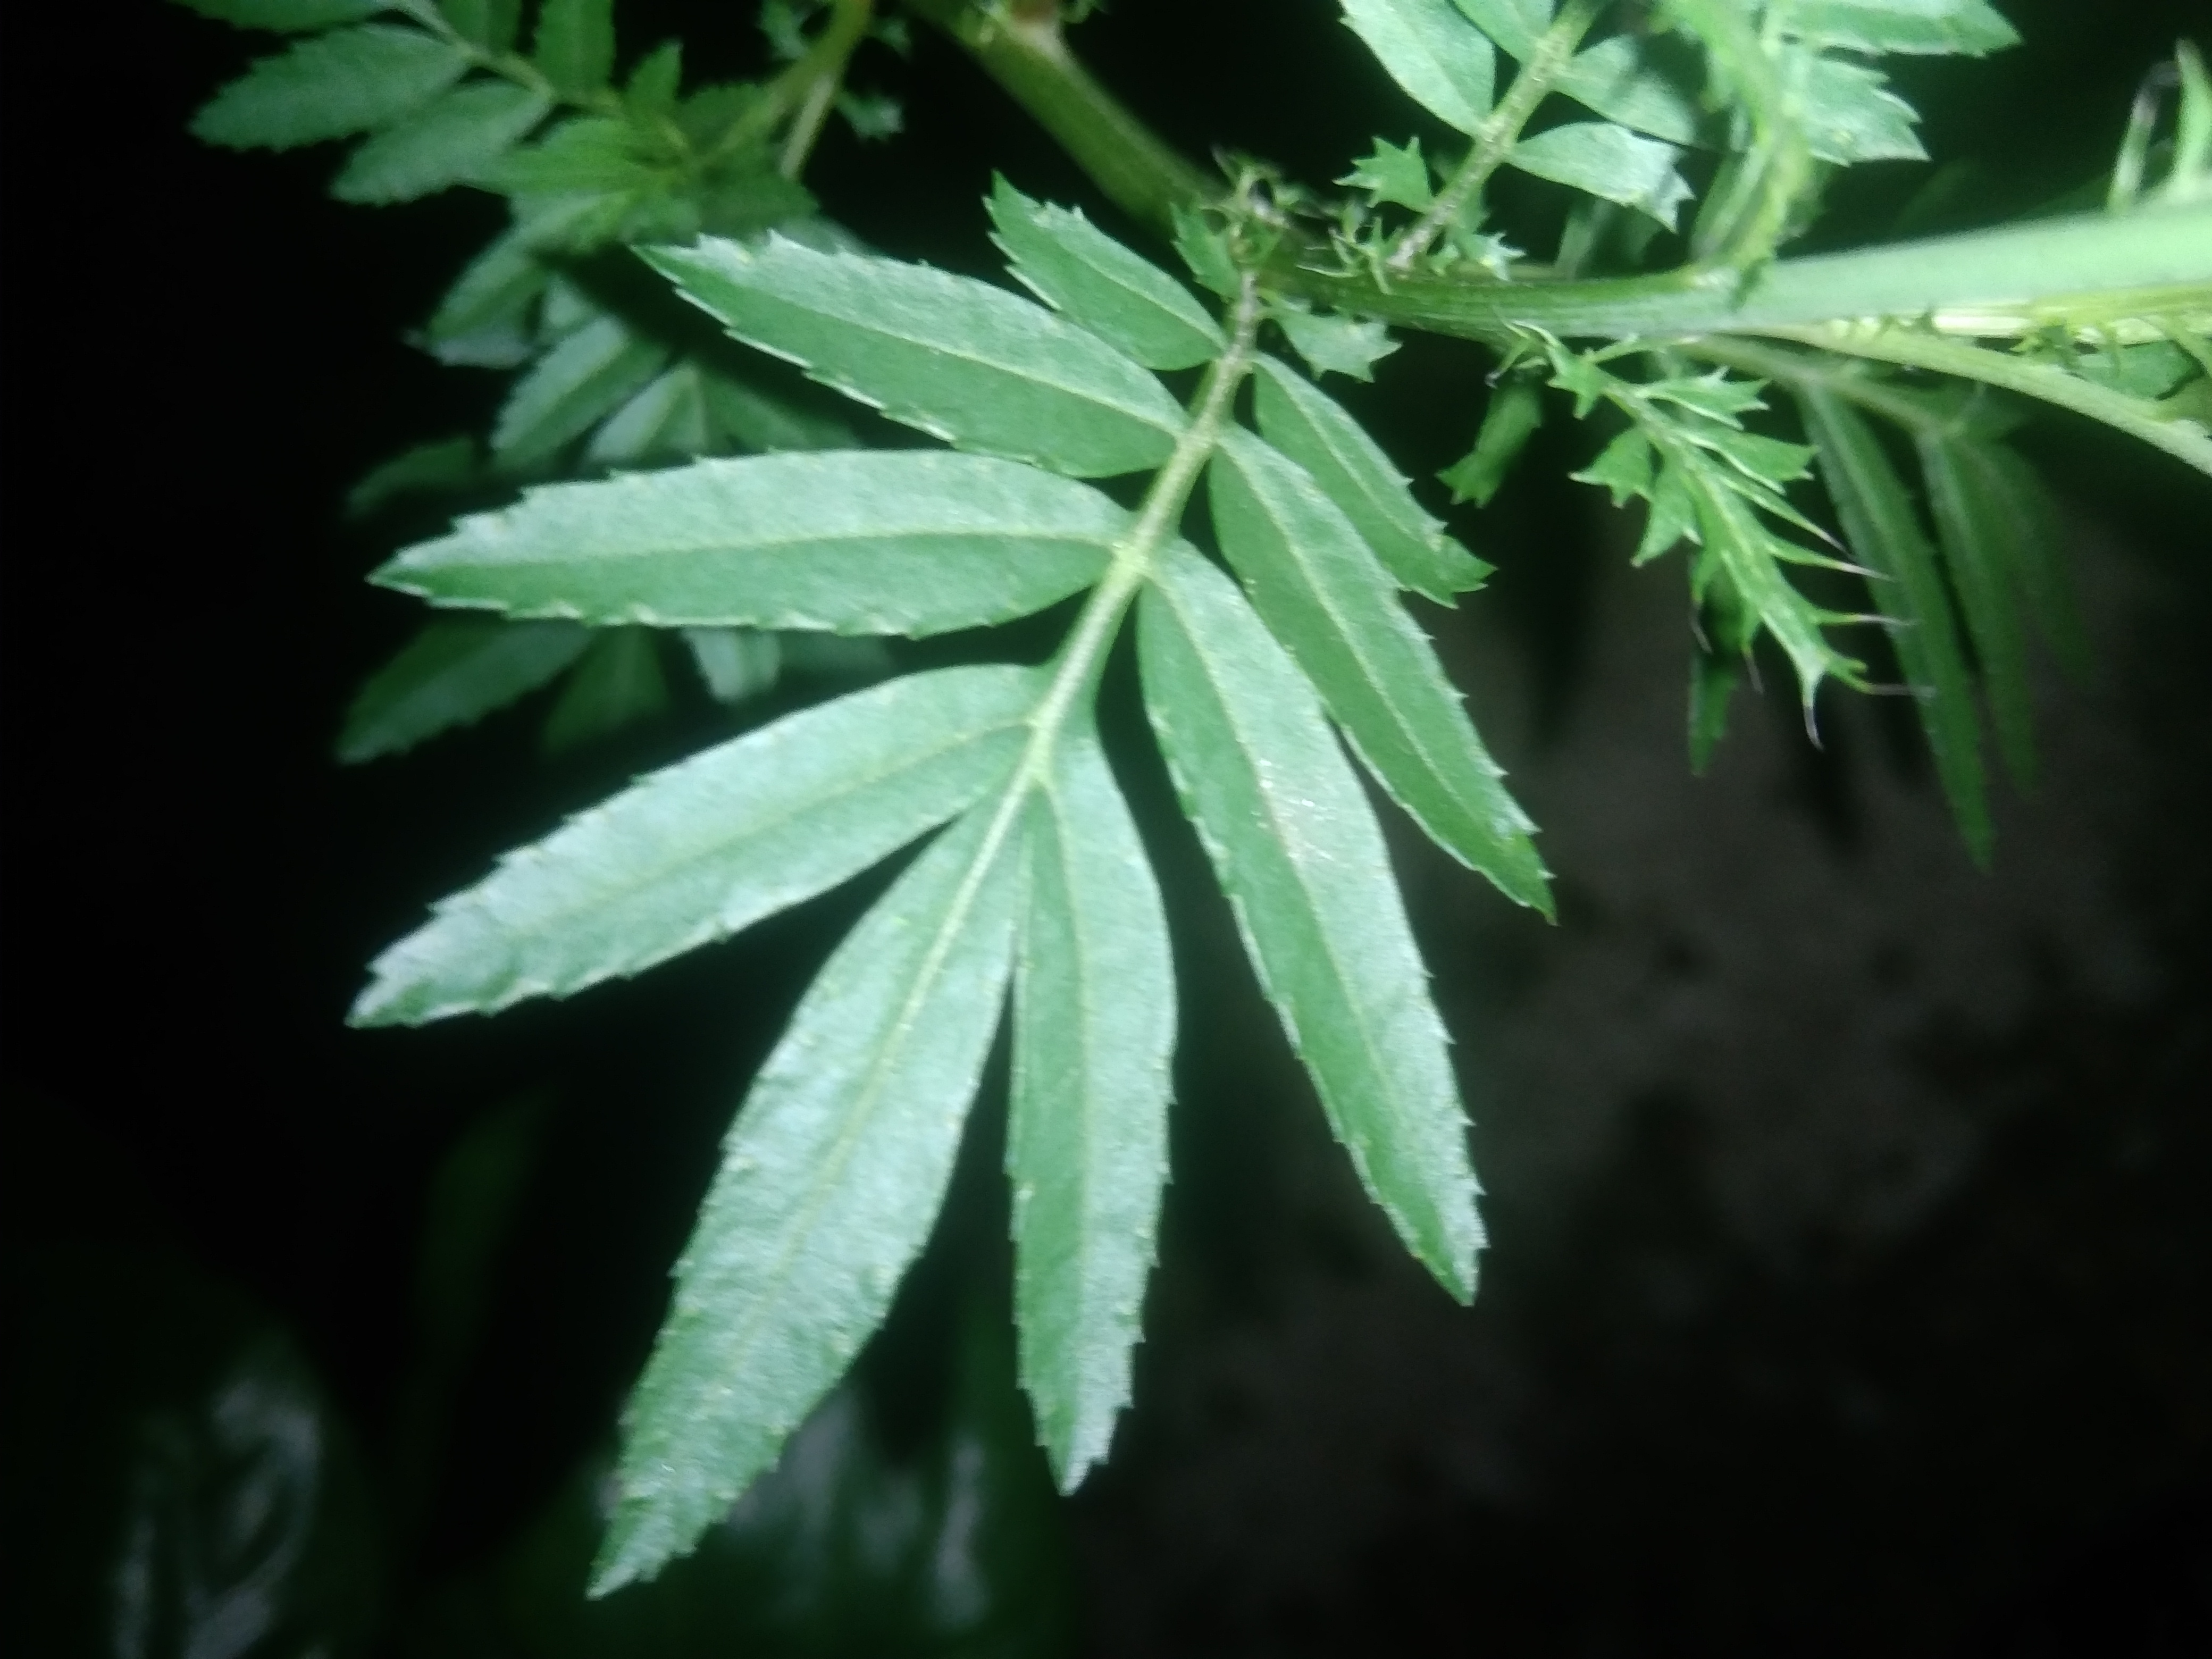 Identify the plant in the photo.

marigold
